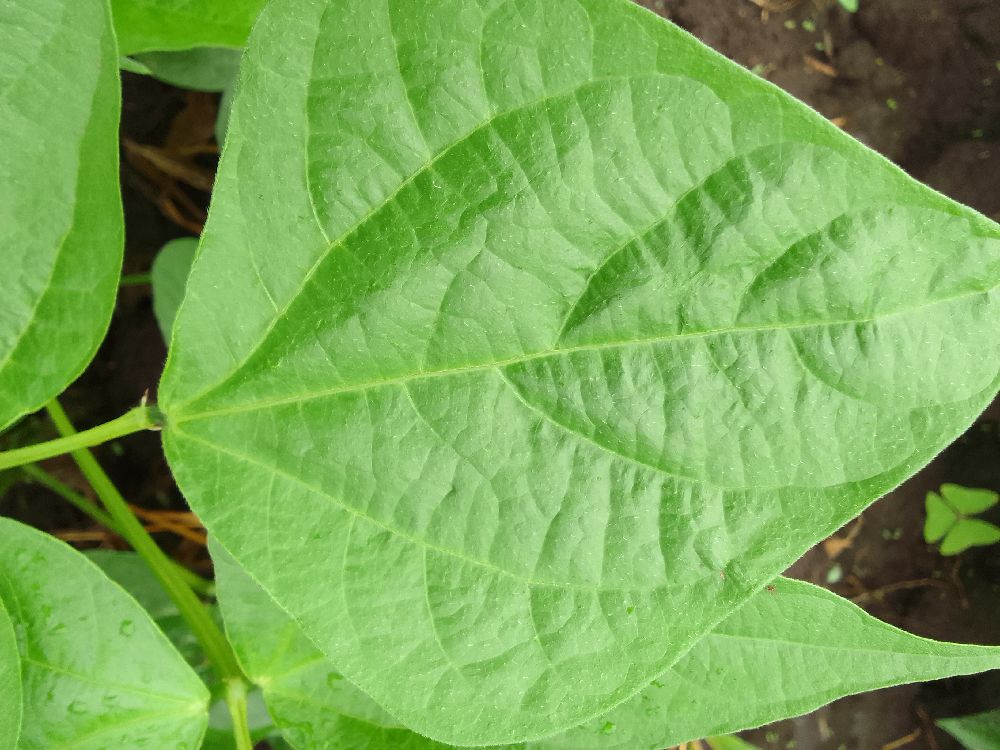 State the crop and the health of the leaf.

common bean, healthy
